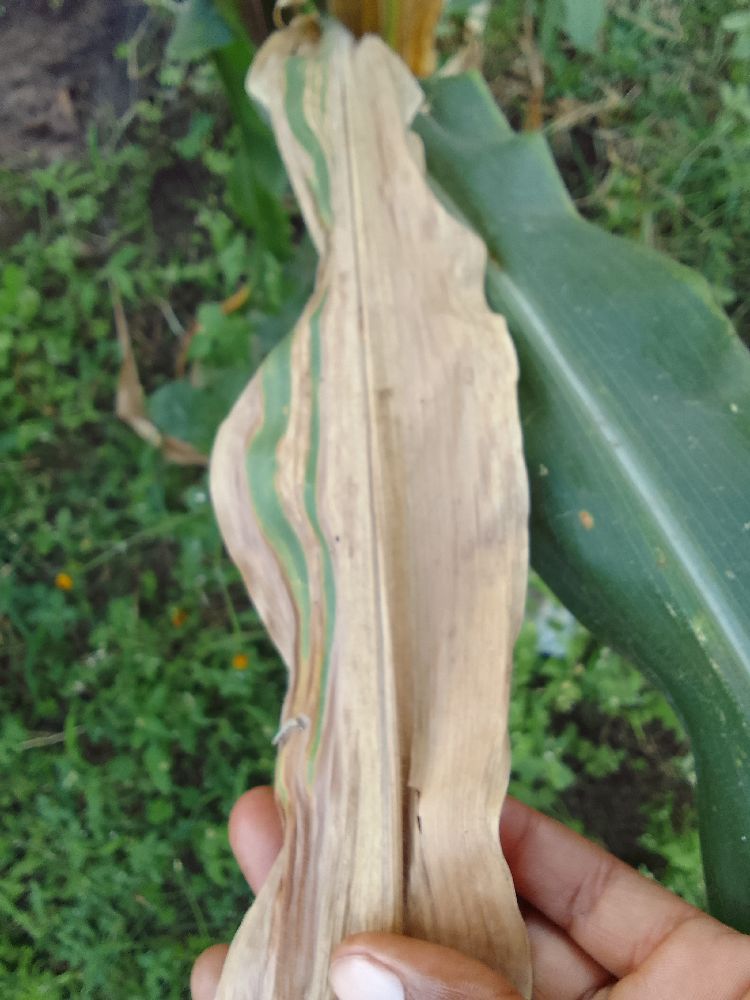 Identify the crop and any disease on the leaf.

maize, maize lethal necrosis
